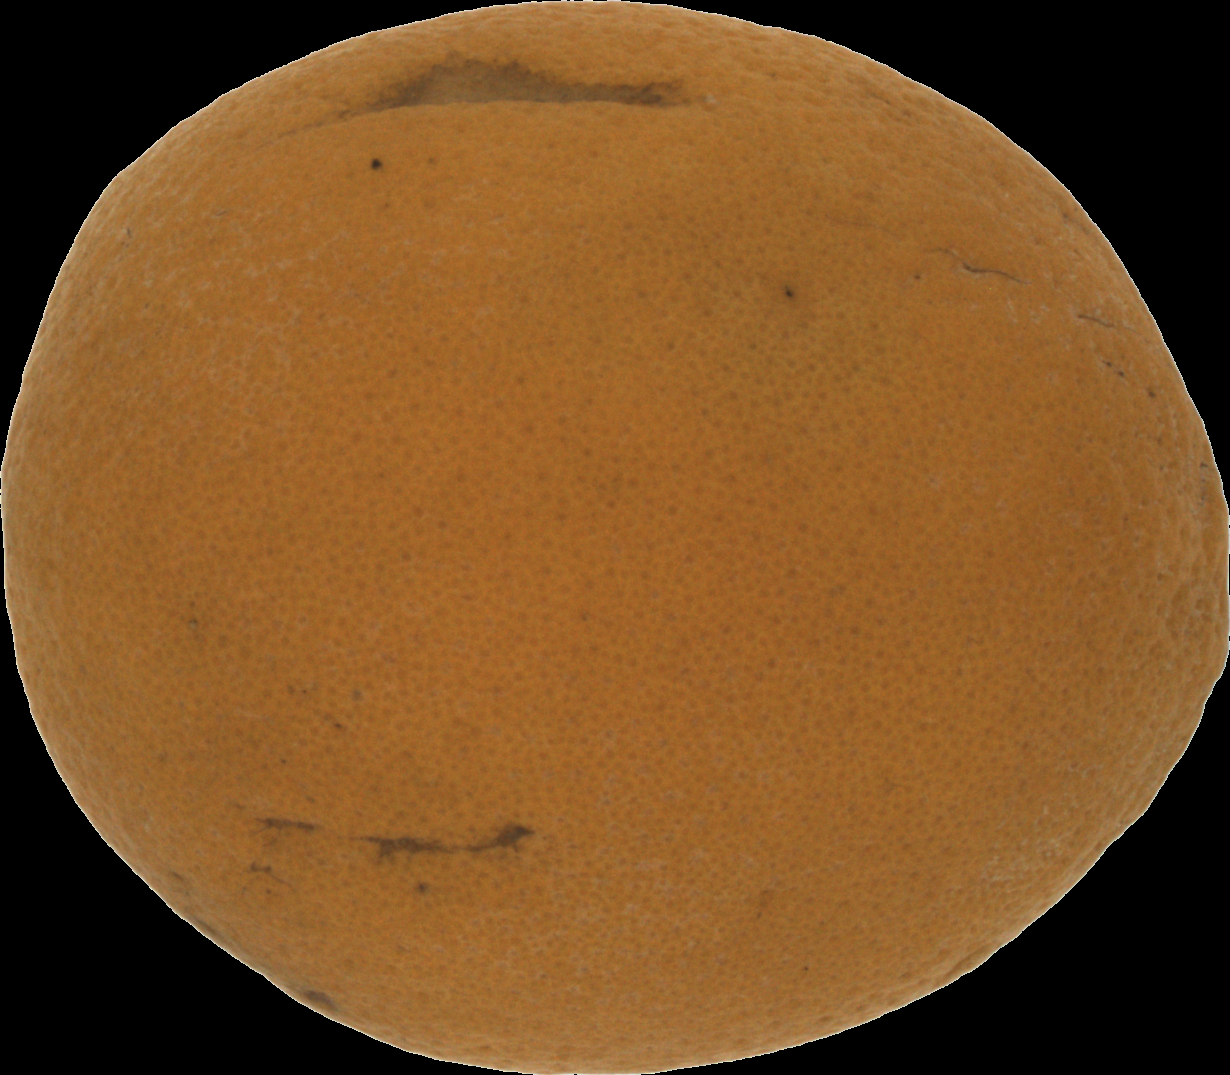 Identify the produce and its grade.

orange, bad
